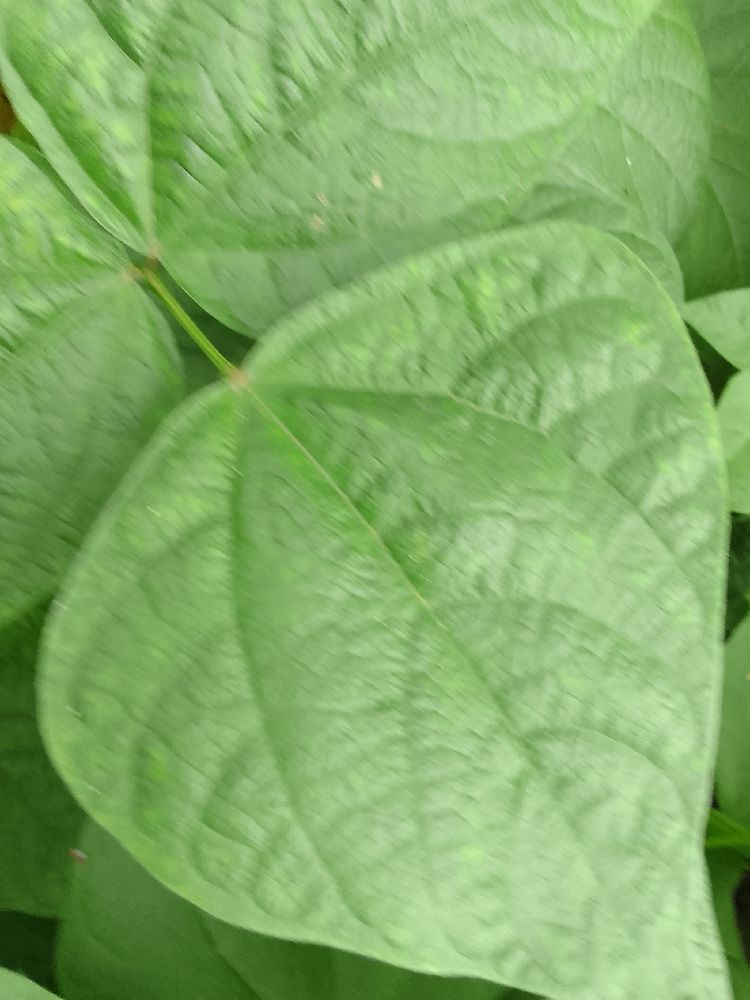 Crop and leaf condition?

common bean, healthy
